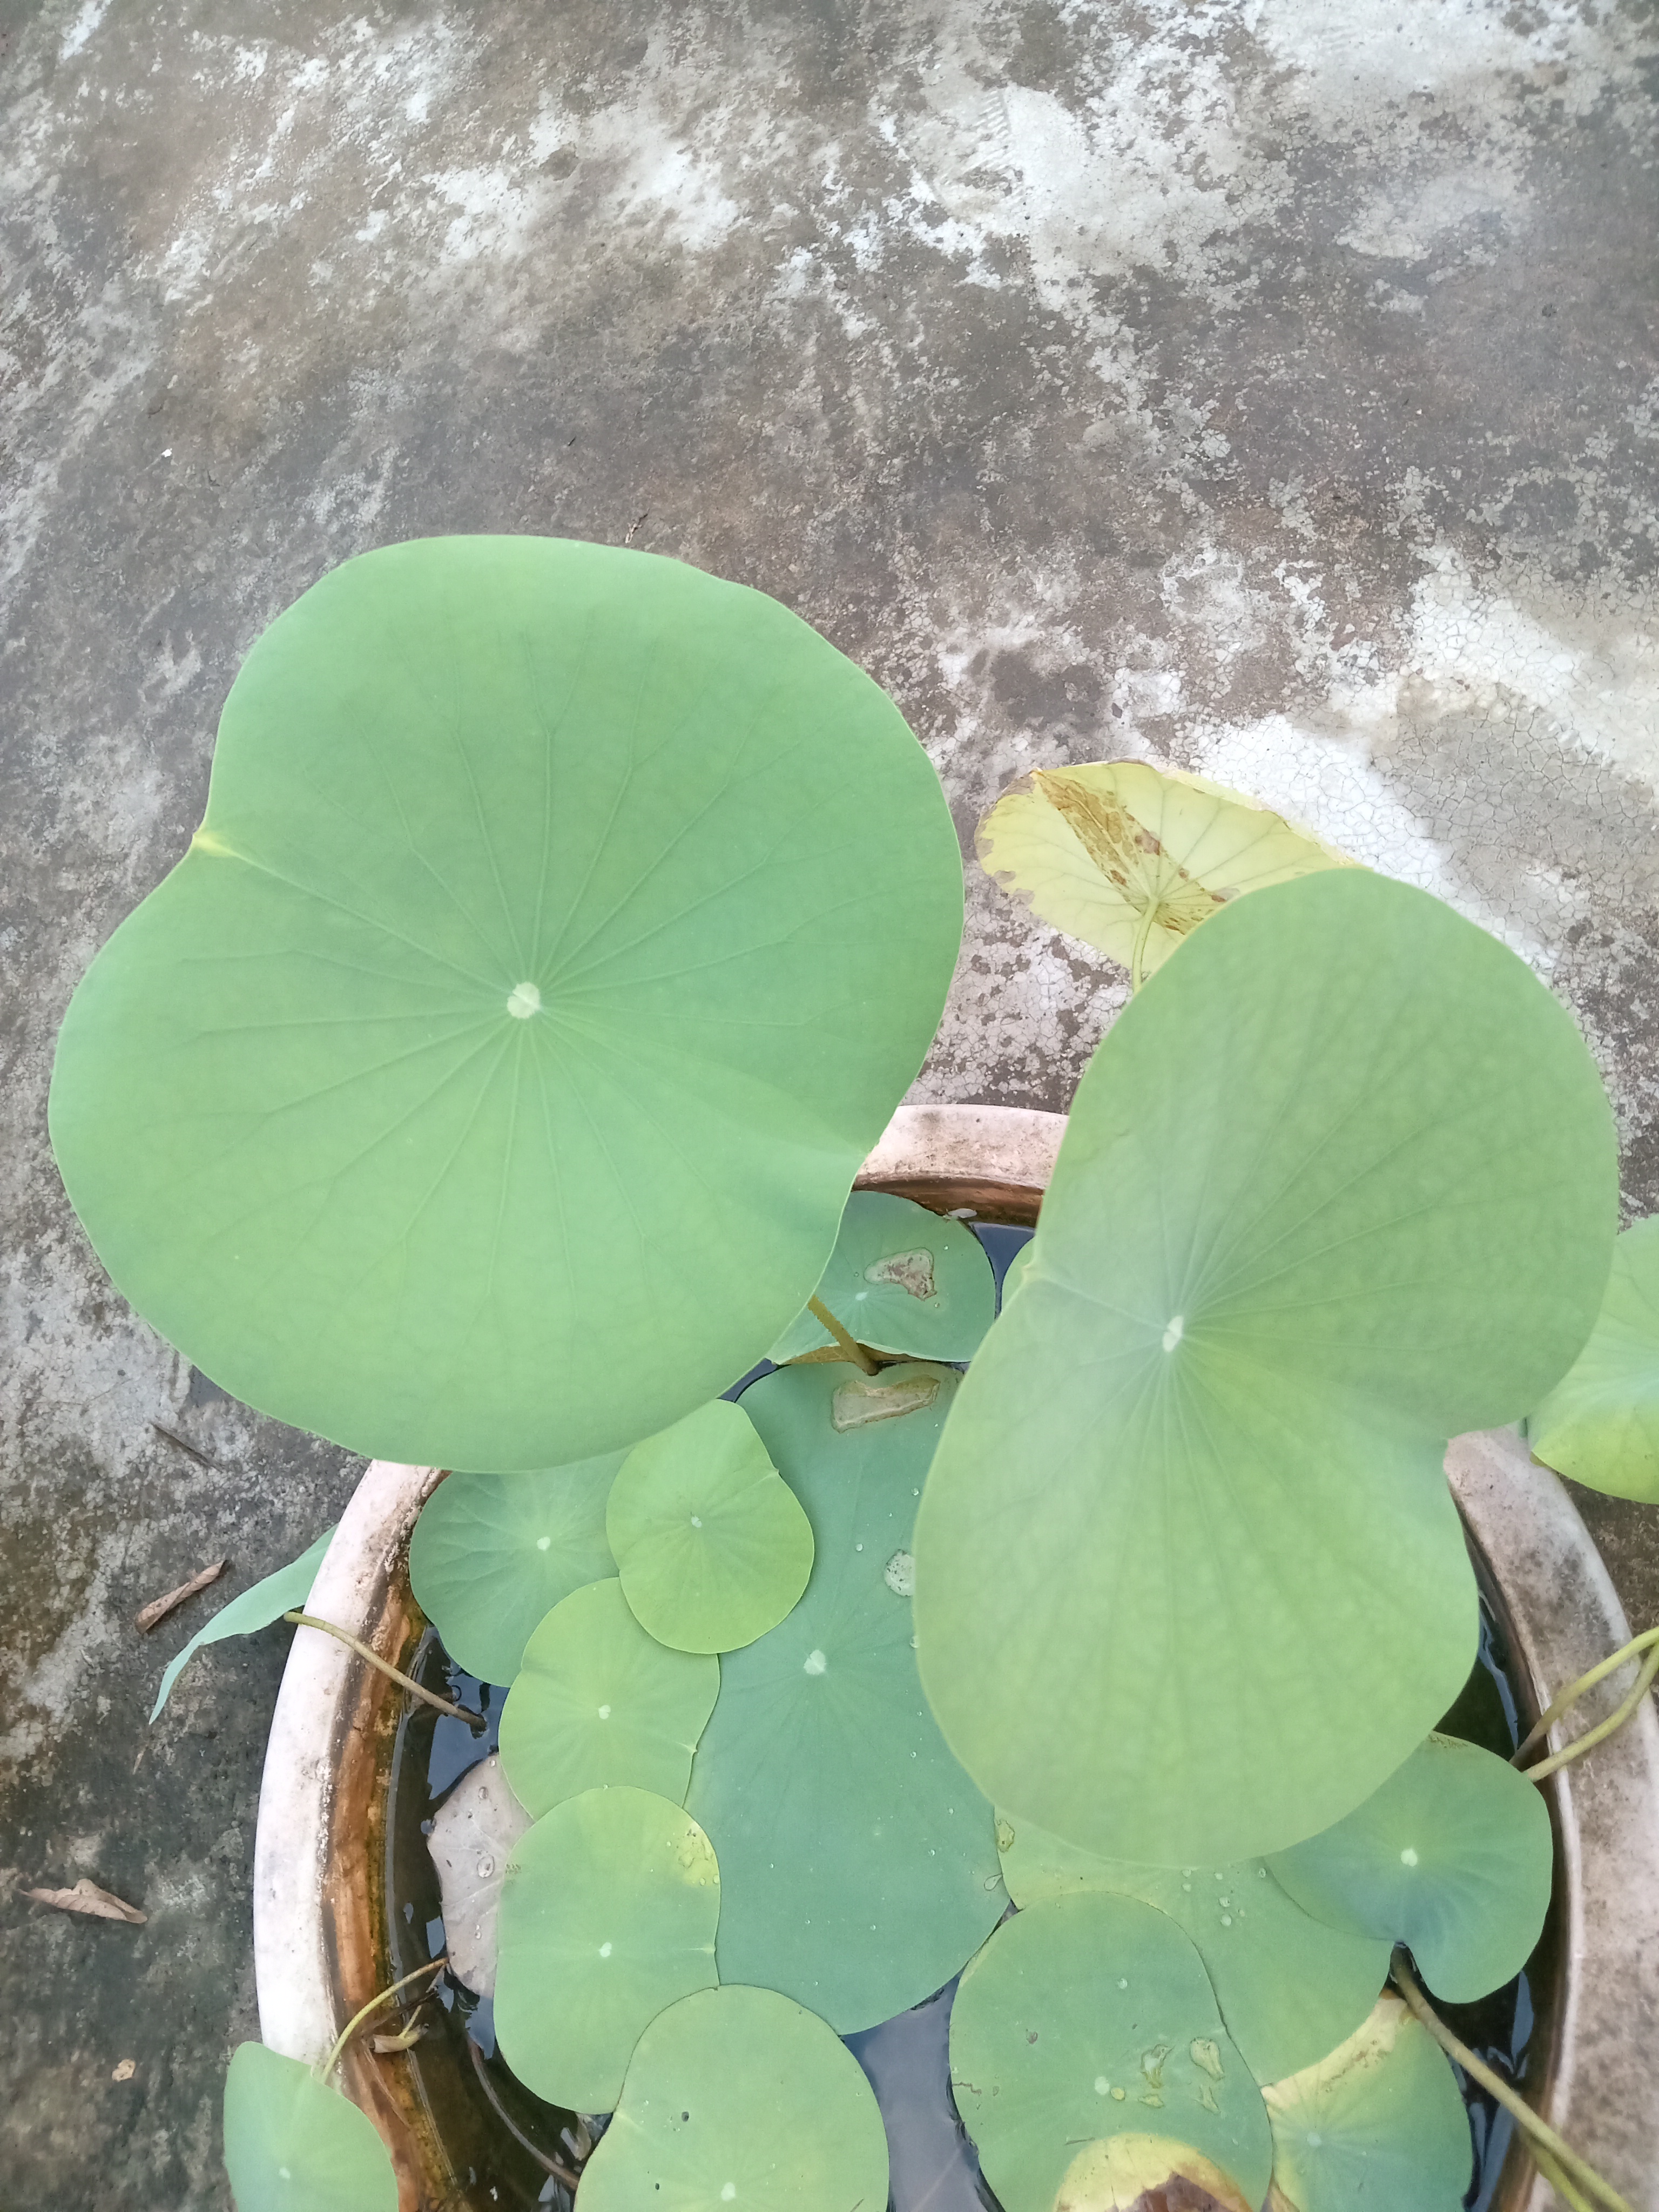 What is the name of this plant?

lotus
